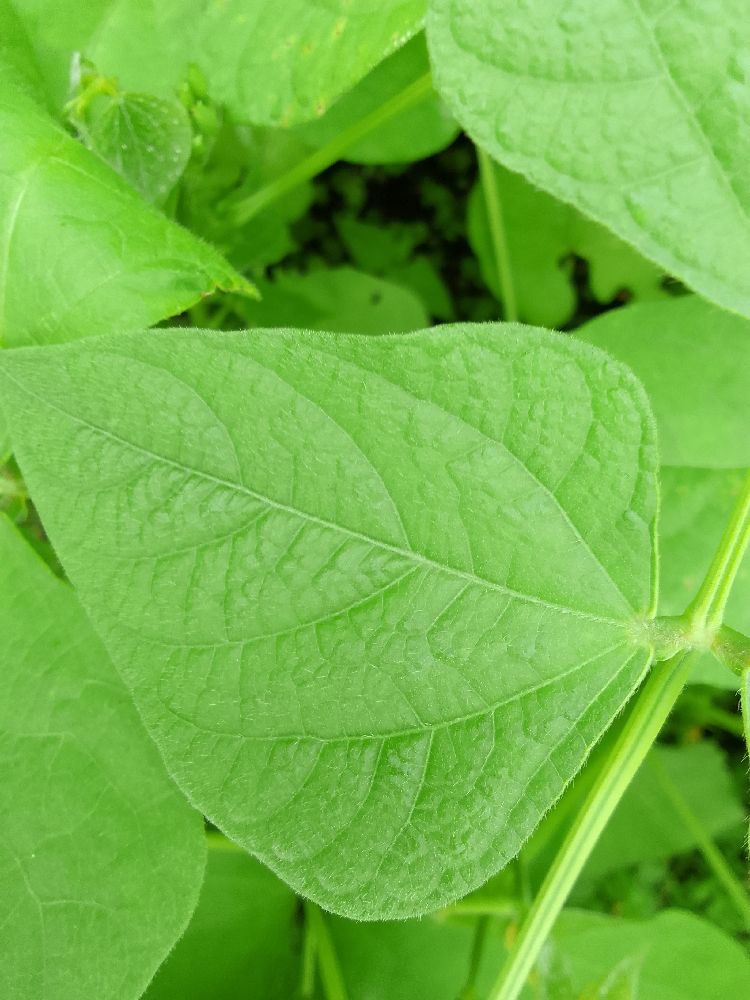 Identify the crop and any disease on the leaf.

common bean, healthy
